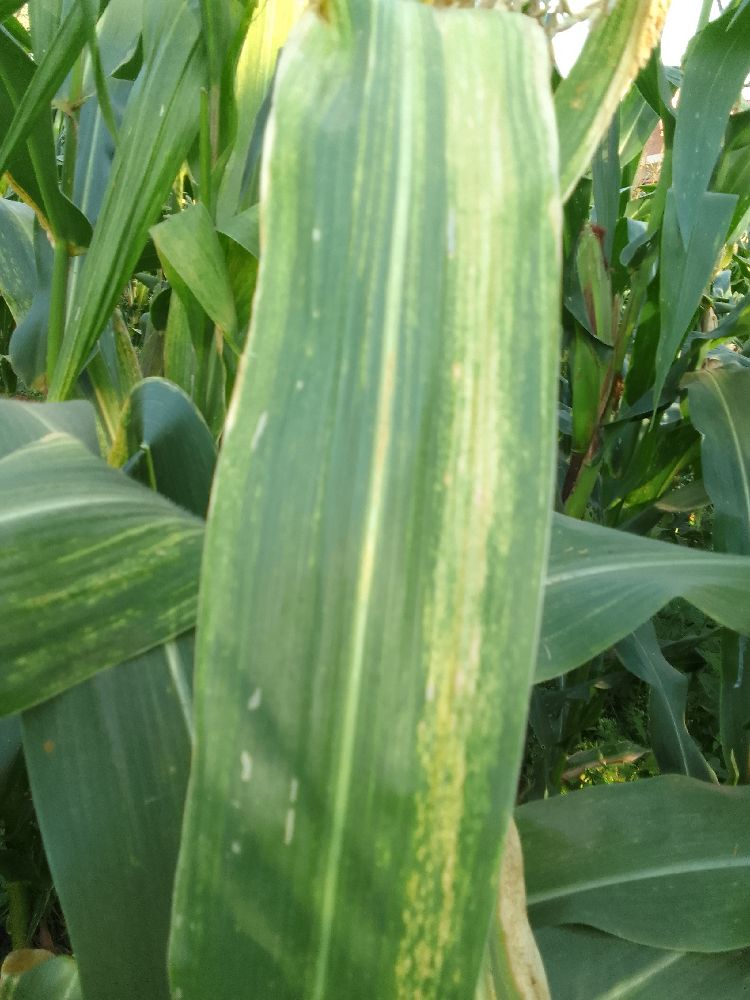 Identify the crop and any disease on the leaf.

maize, maize lethal necrosis
